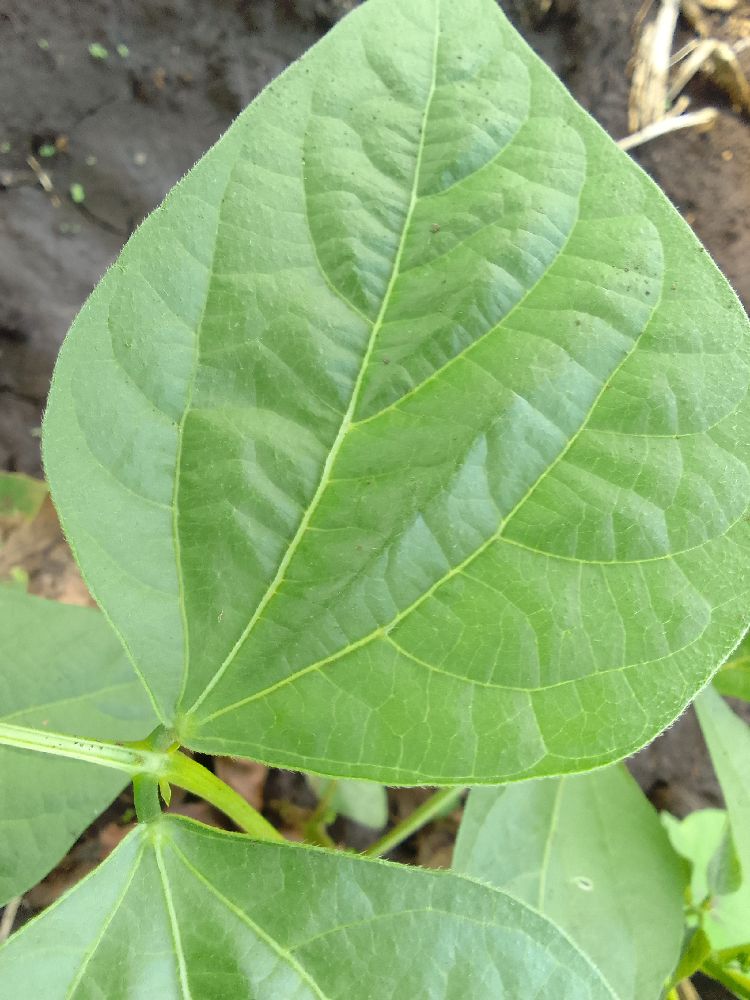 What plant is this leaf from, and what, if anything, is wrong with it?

common bean, healthy
